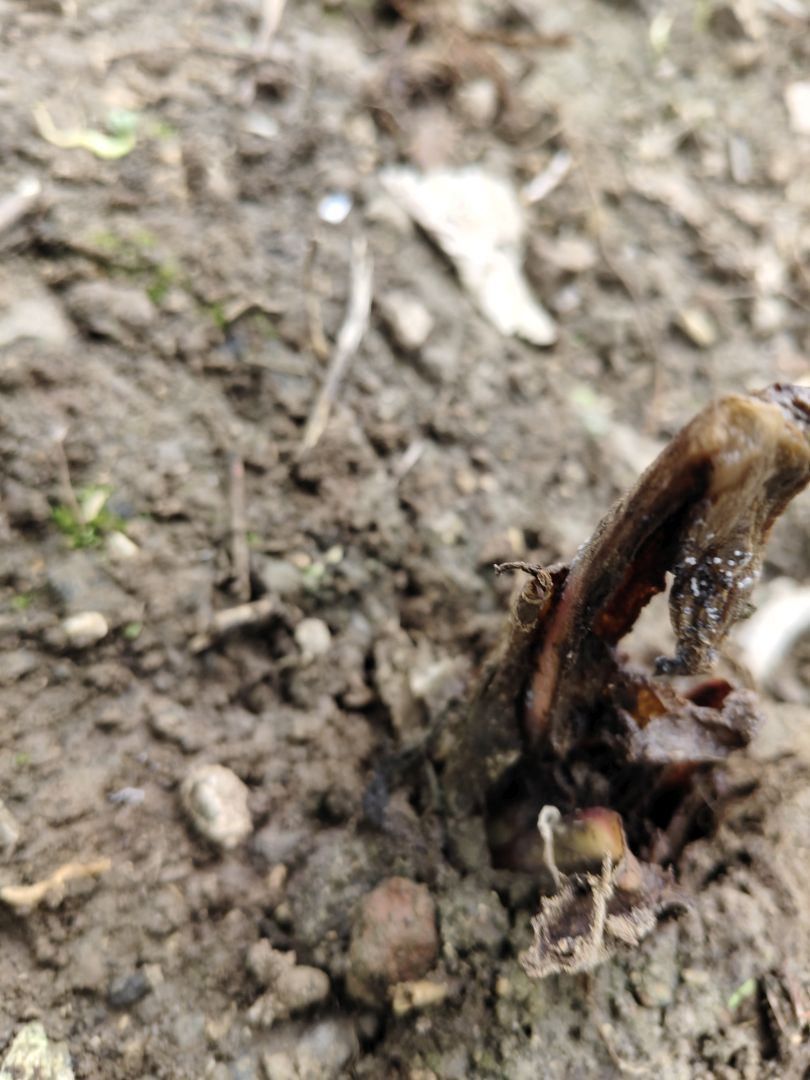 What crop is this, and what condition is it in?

taro, root rot
